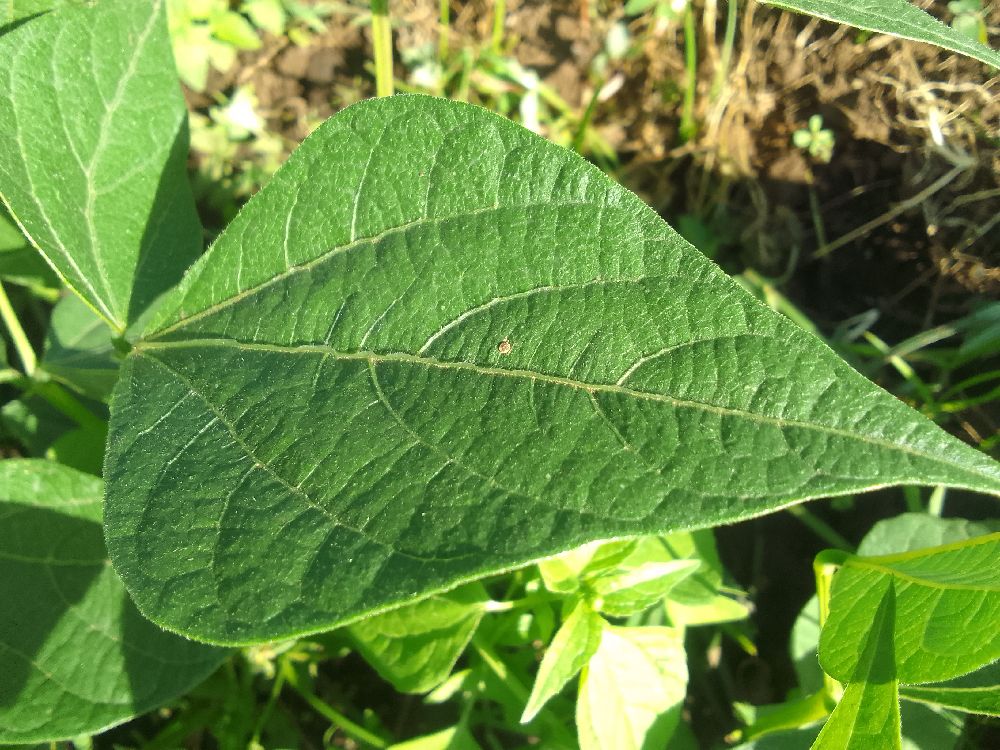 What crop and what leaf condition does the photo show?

common bean, healthy
